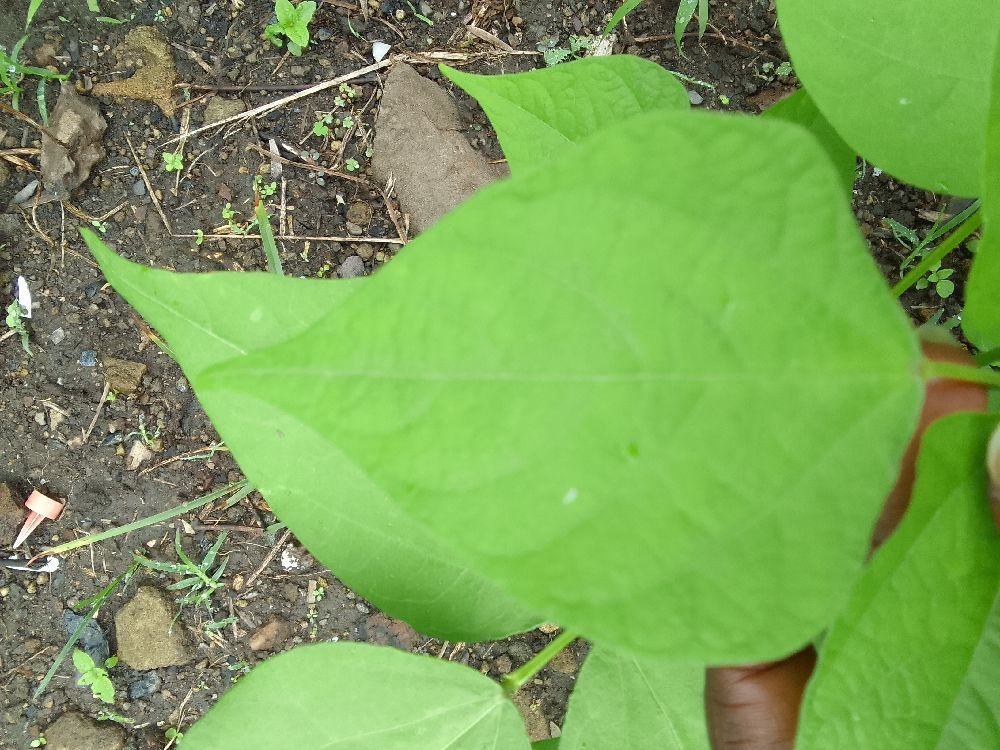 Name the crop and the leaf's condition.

common bean, healthy
